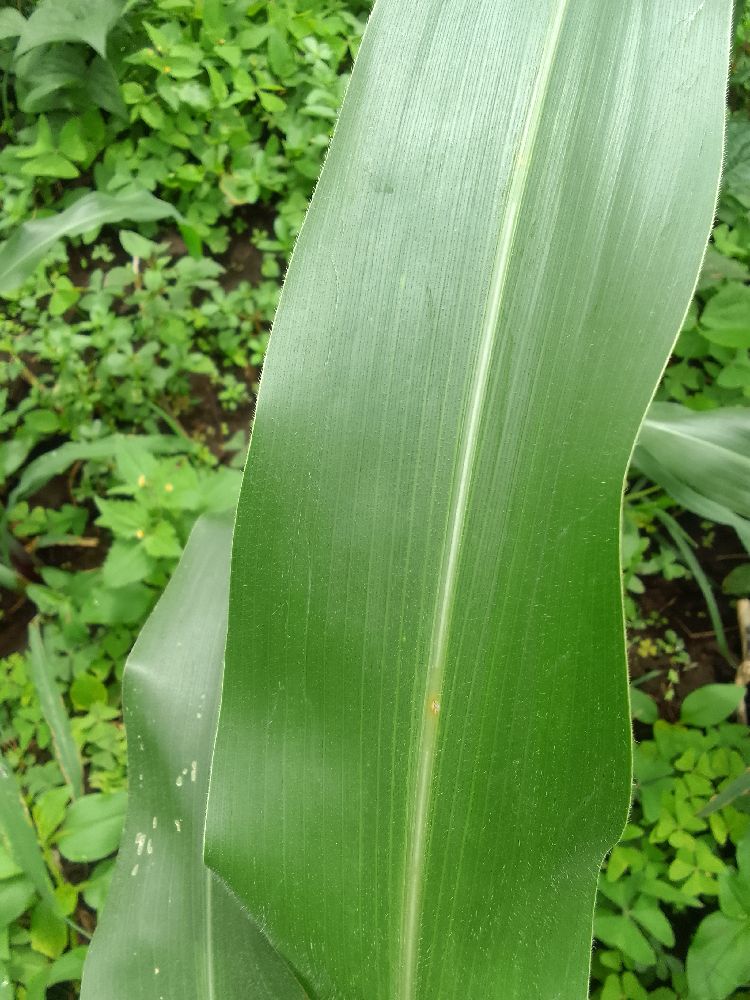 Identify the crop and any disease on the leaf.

maize, healthy
